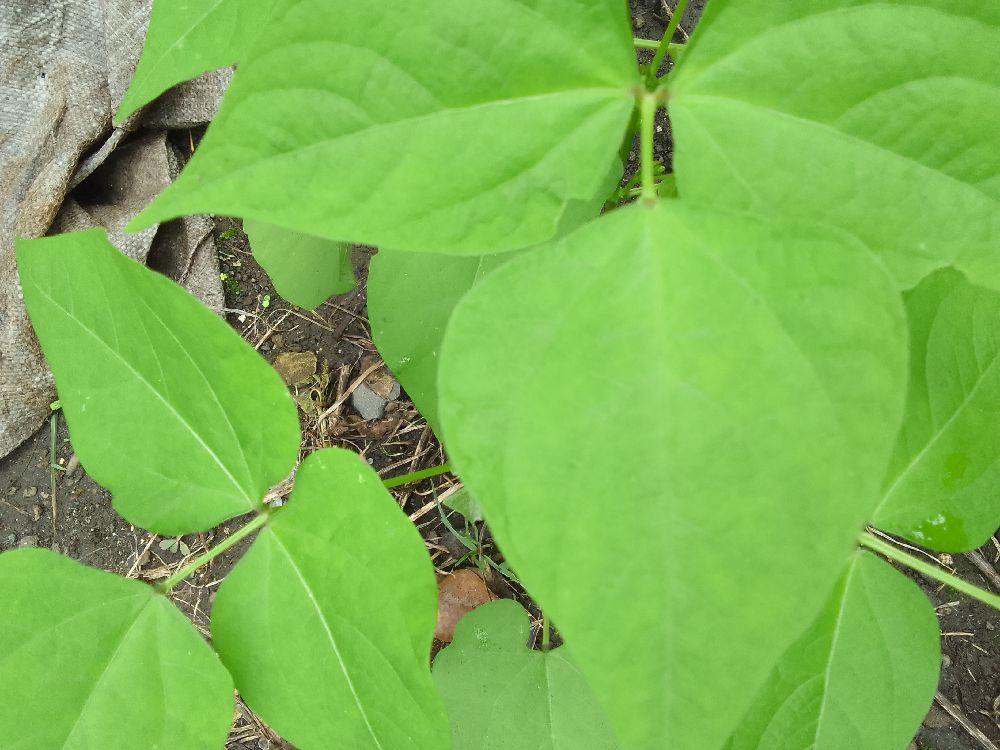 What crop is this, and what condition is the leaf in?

common bean, healthy
